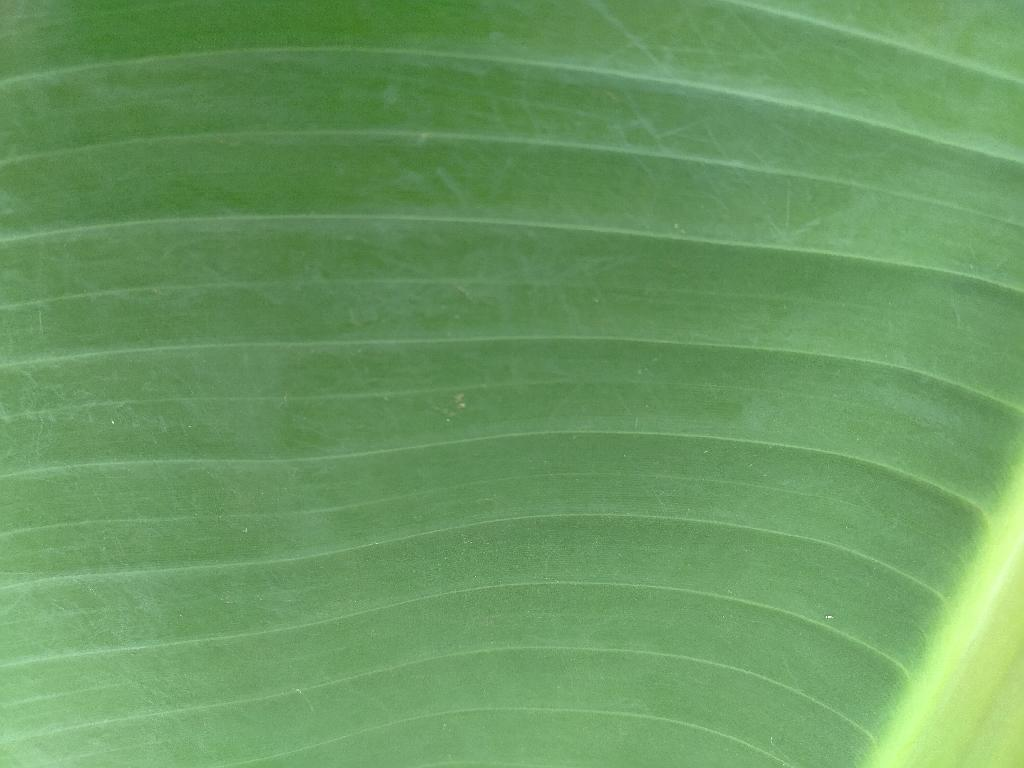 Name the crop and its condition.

banana, healthy
